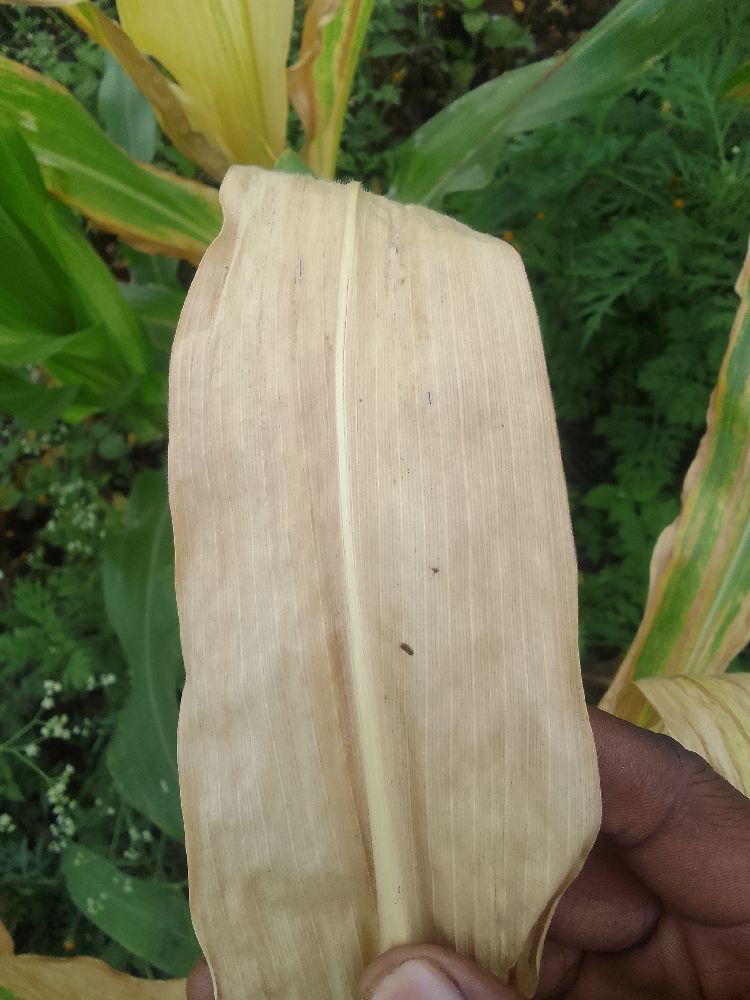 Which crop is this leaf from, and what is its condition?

maize, maize lethal necrosis
